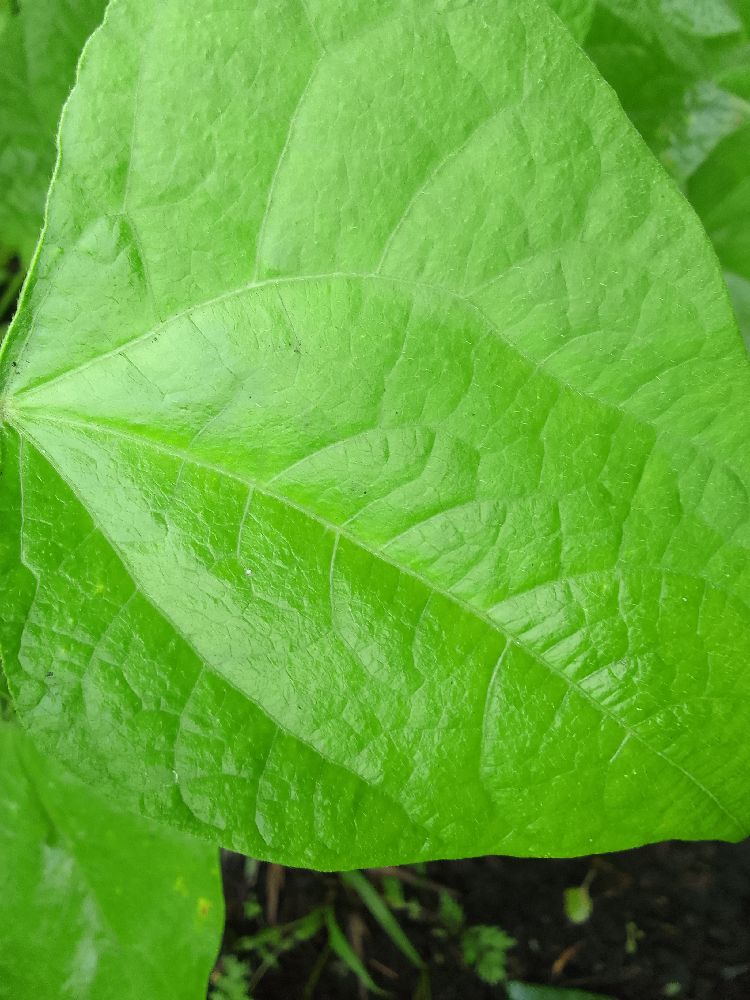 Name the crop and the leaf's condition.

common bean, healthy
